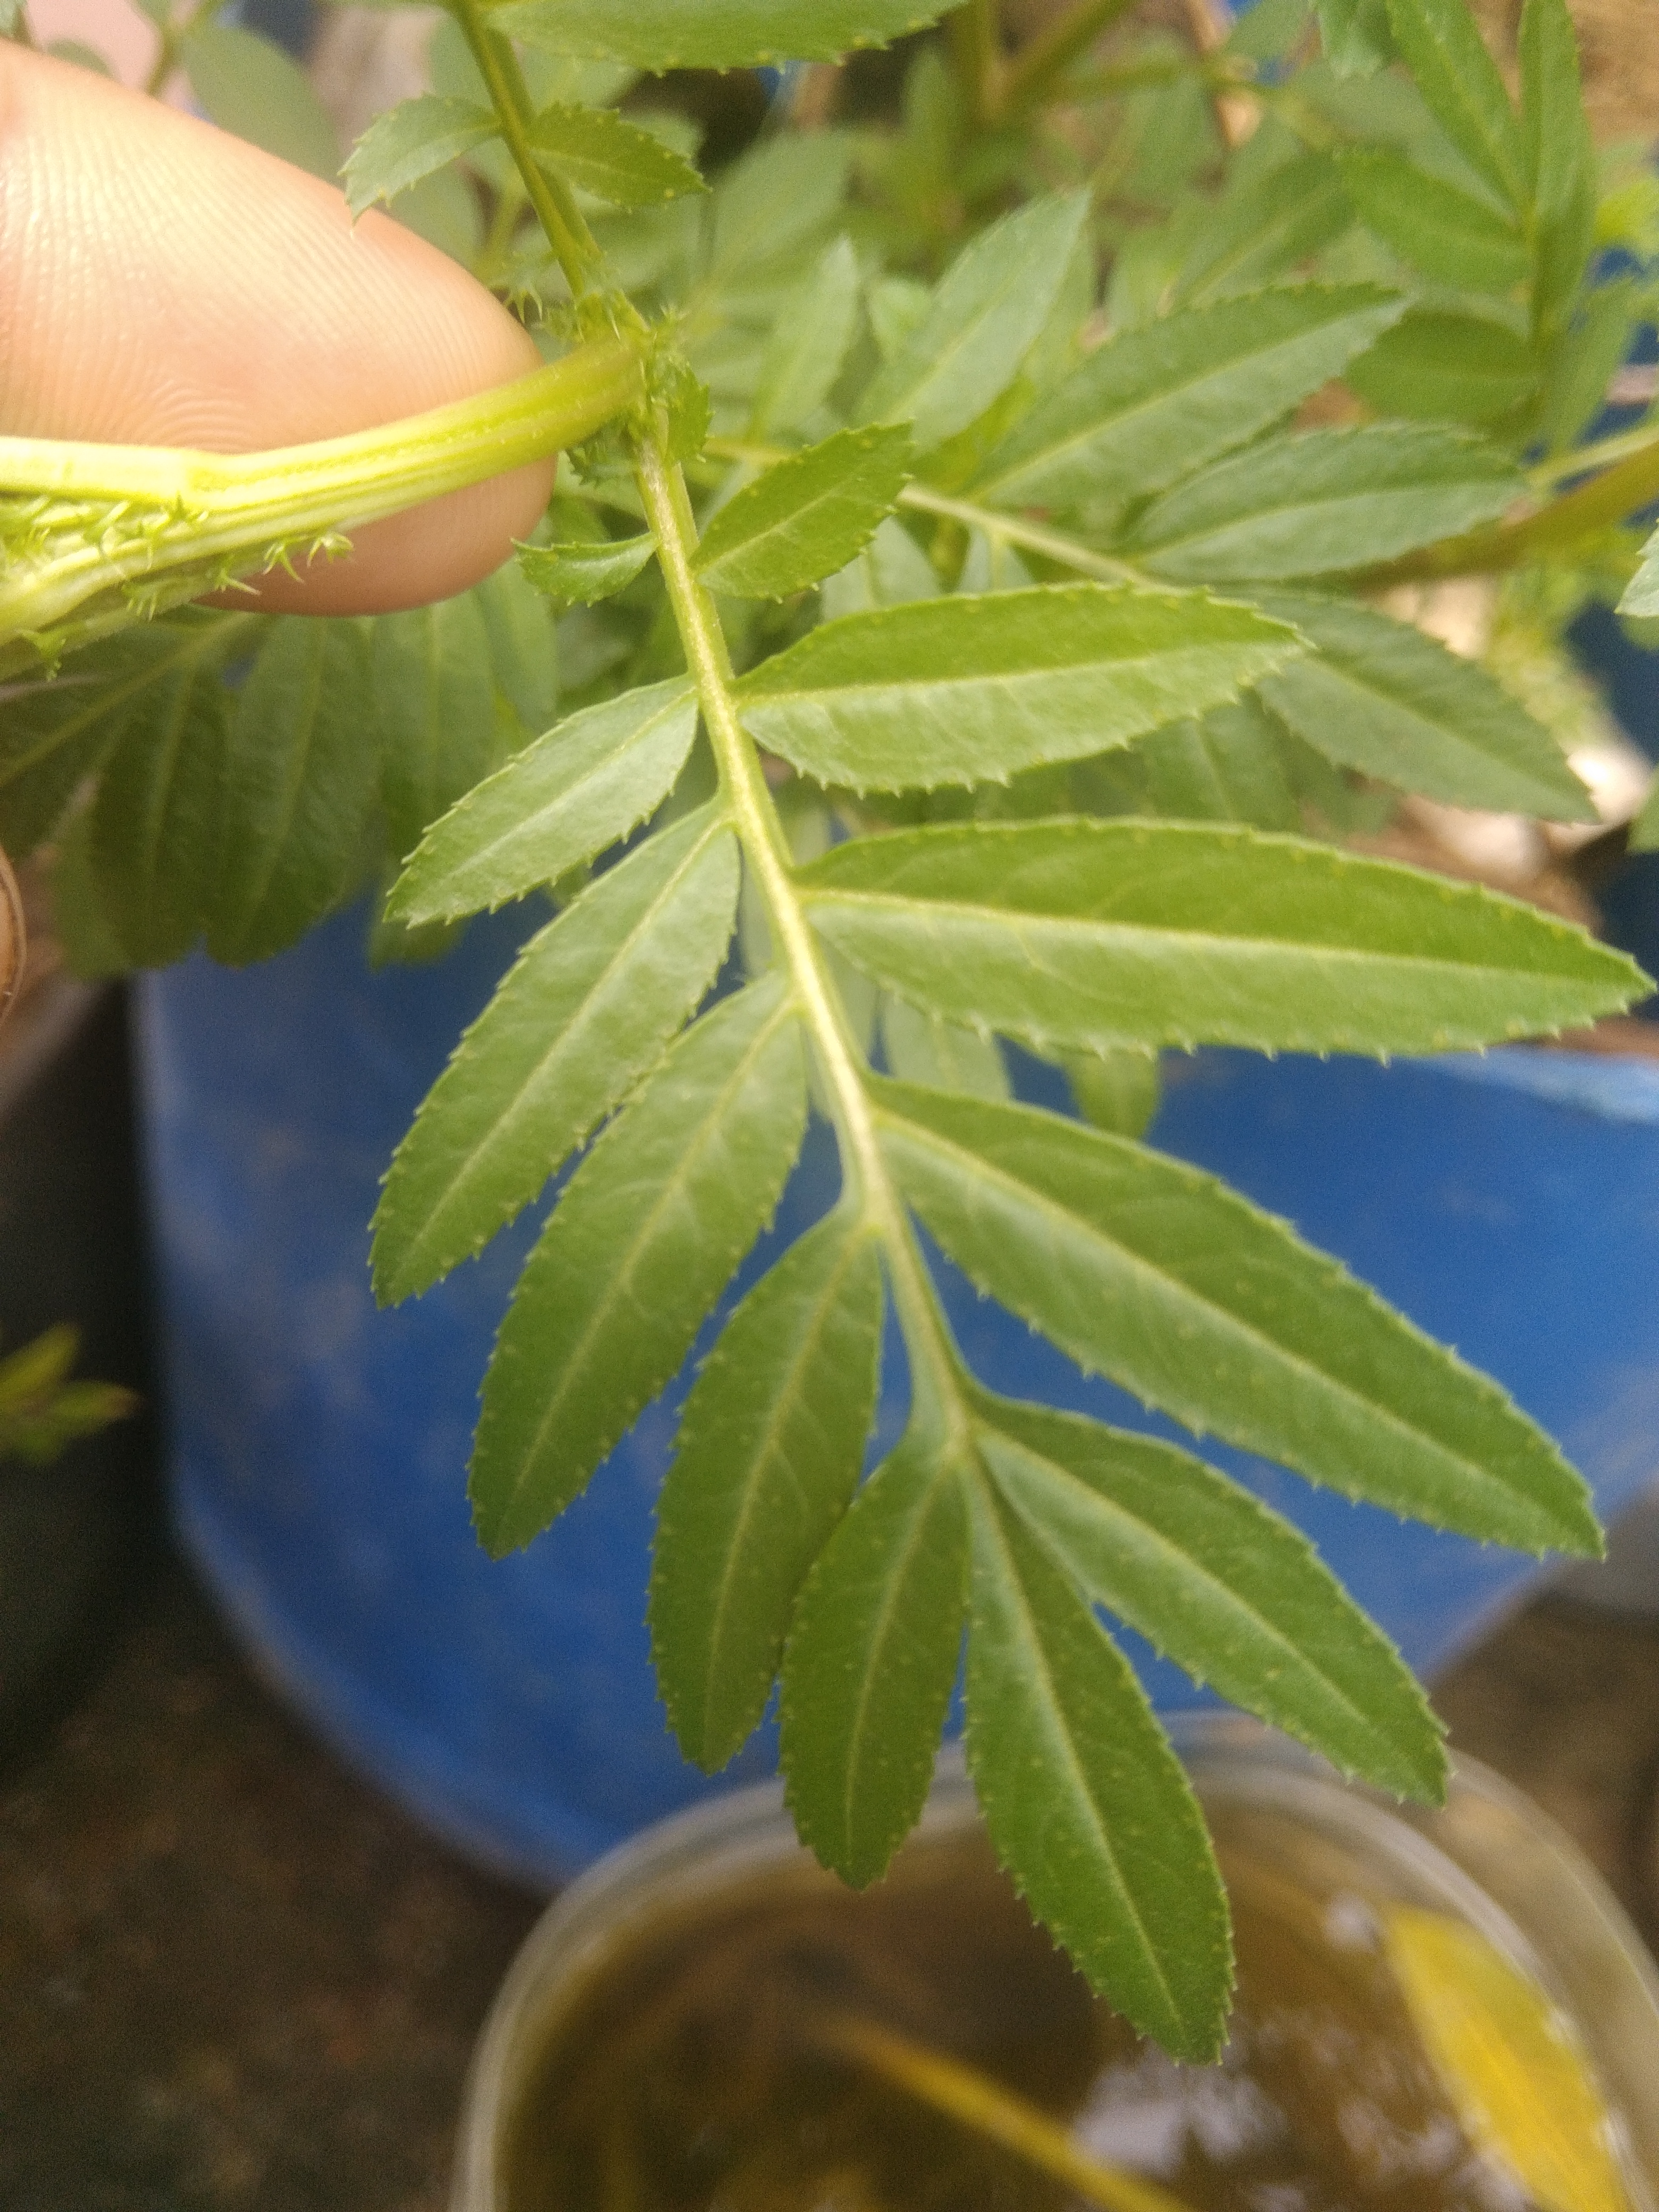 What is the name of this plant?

marigold
